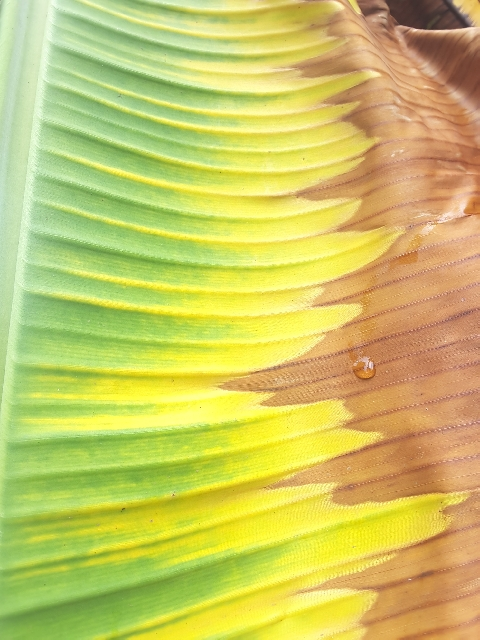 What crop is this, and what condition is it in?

banana, fusarium wilt race 1
